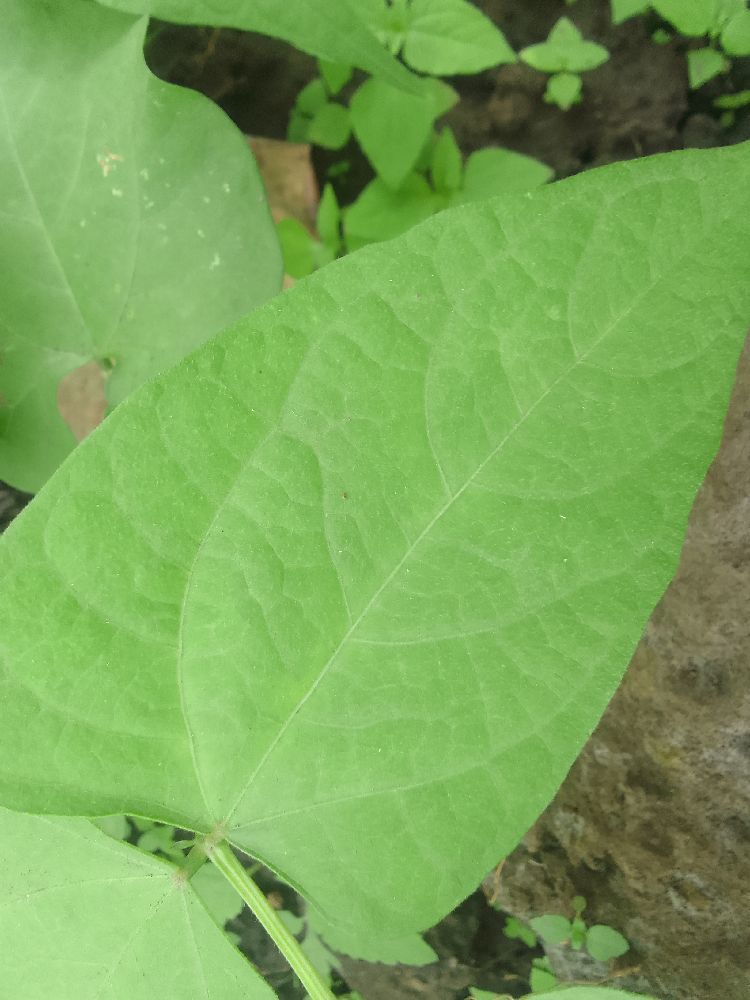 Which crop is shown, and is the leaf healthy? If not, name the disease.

common bean, healthy
